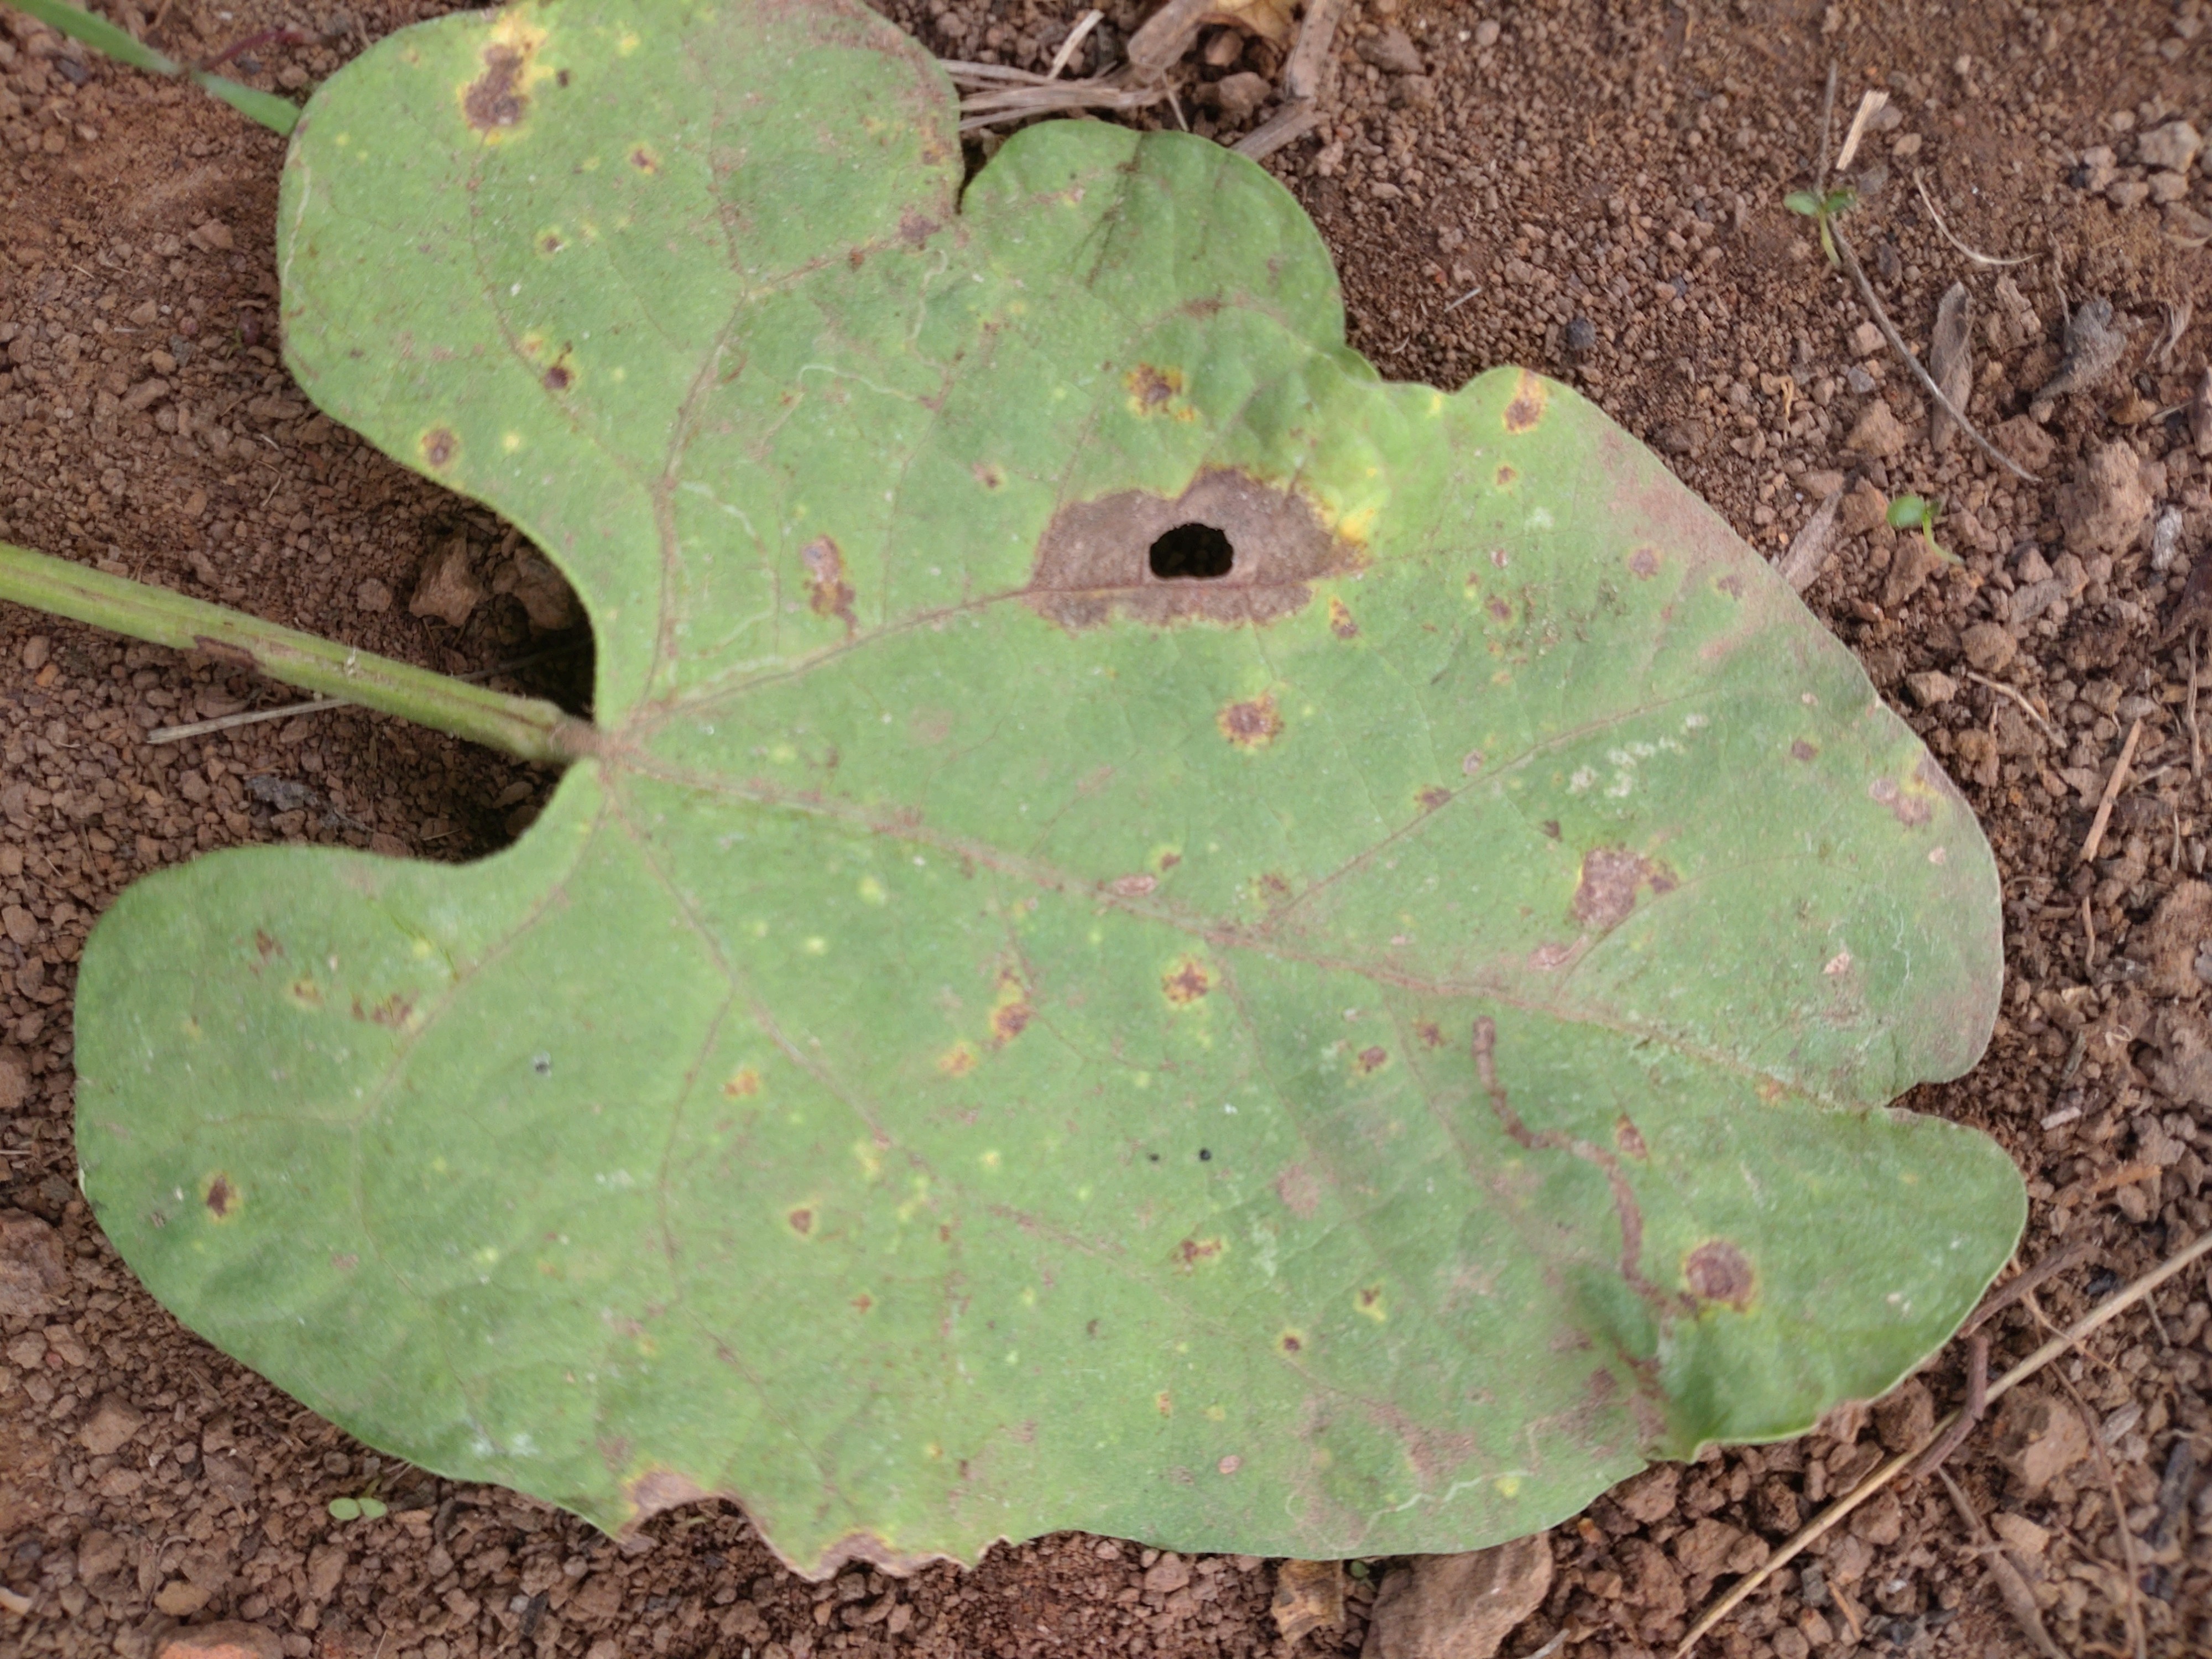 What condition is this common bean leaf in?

rust
